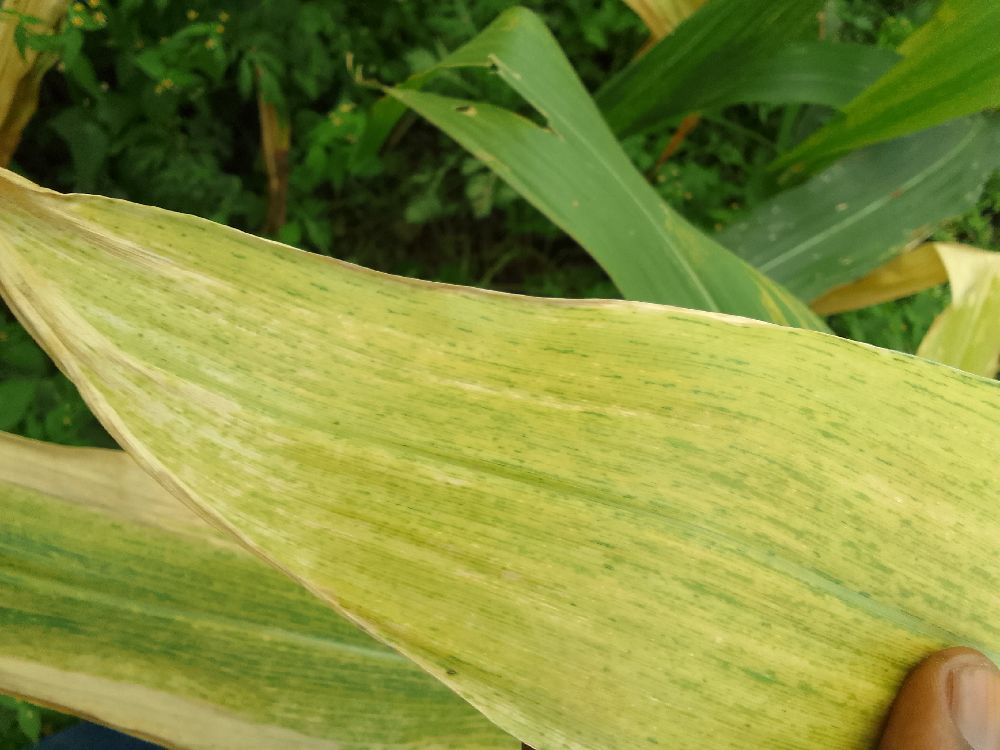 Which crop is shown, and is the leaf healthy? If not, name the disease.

maize, maize lethal necrosis
